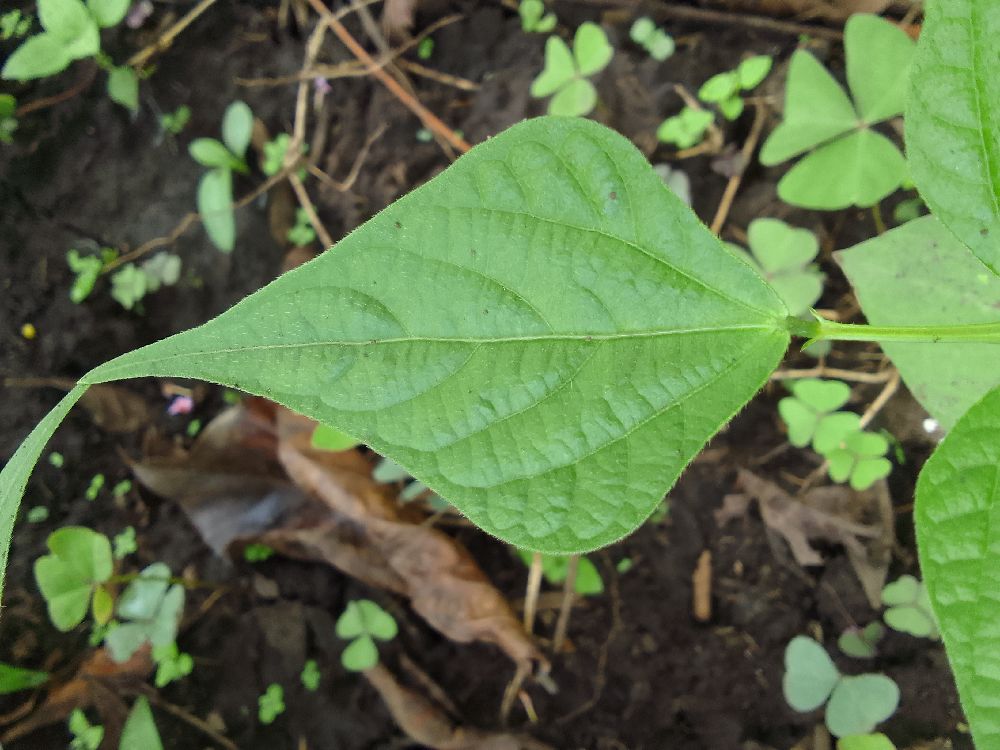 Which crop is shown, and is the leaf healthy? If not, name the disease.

common bean, healthy
